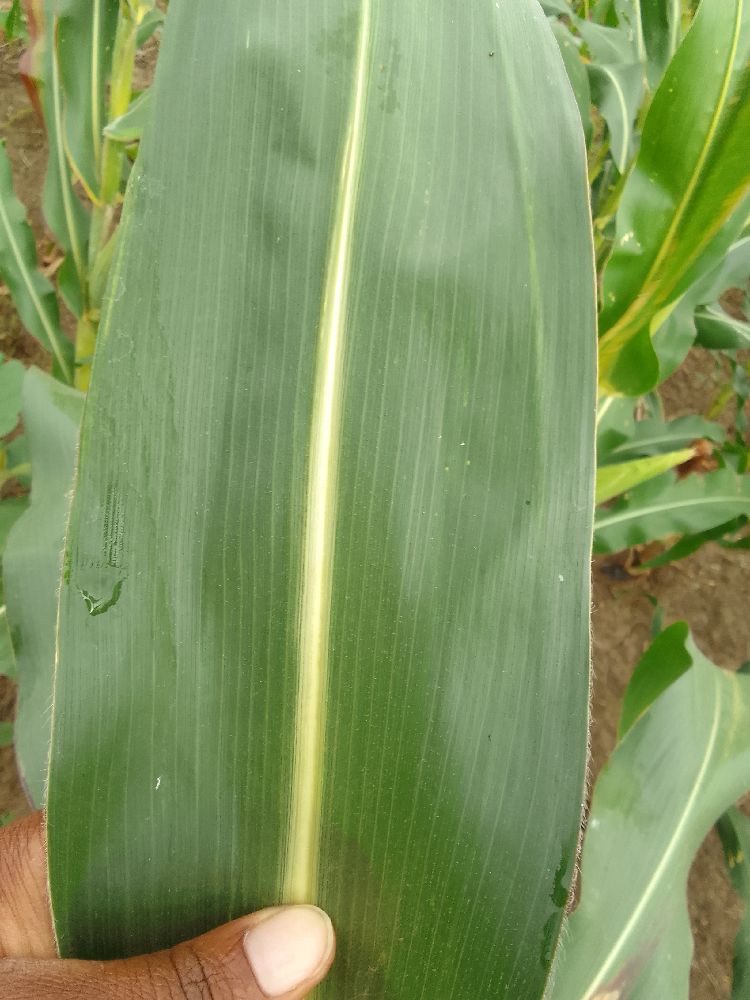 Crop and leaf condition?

maize, healthy
